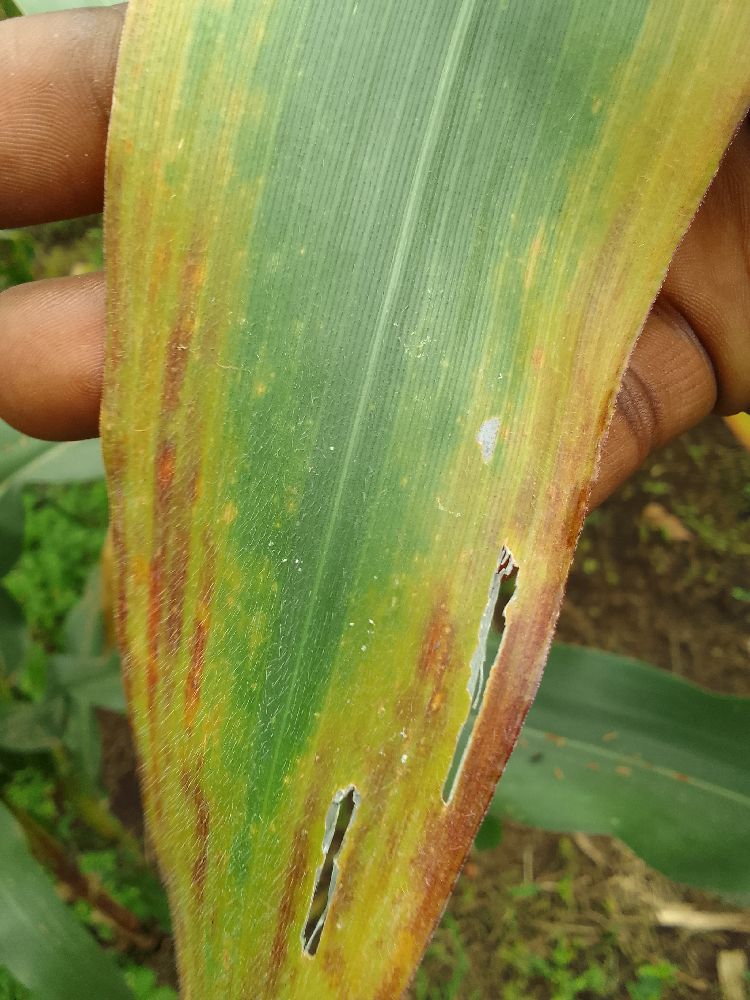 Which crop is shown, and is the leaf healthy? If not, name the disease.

maize, maize lethal necrosis
